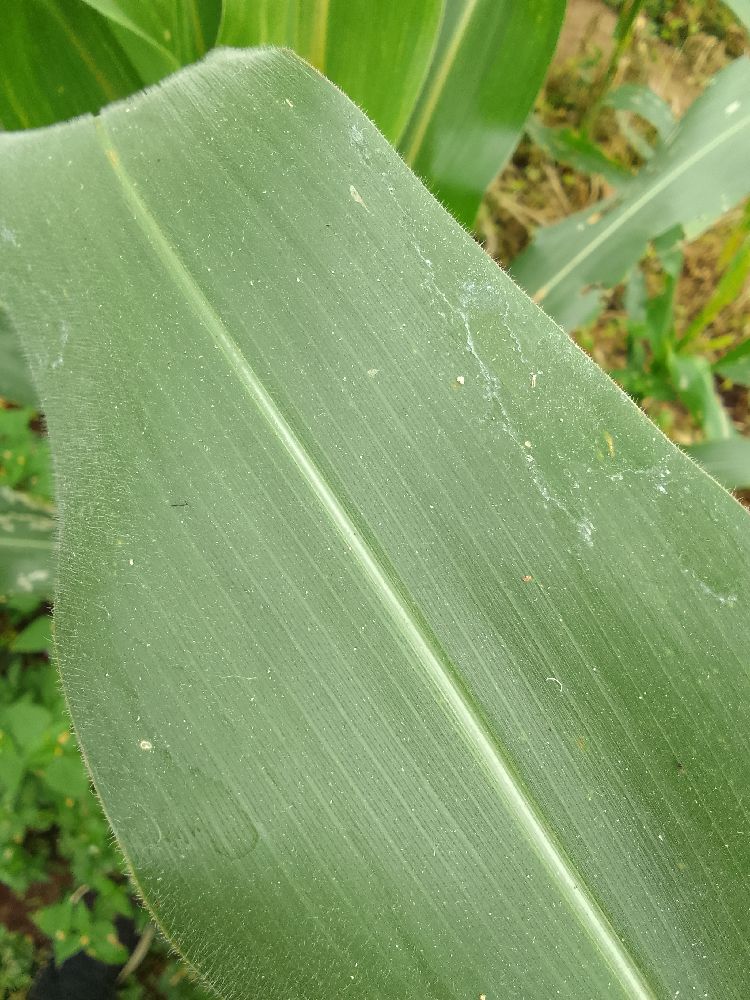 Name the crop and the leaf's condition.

maize, healthy
